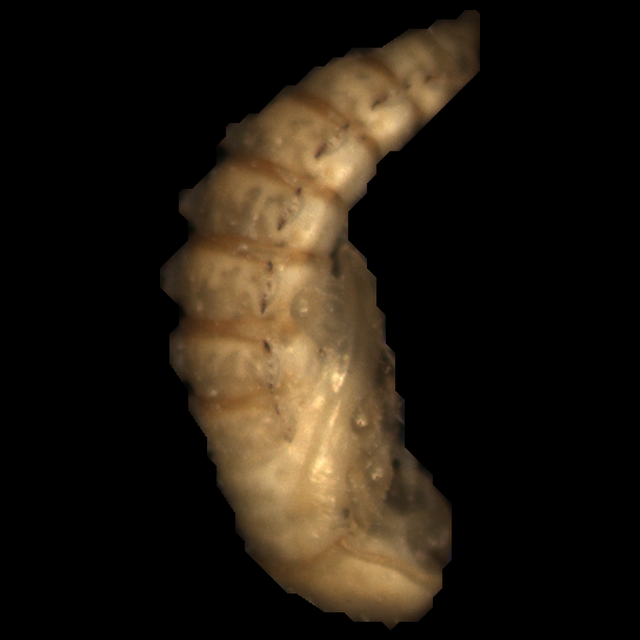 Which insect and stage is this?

mealworm pupa
